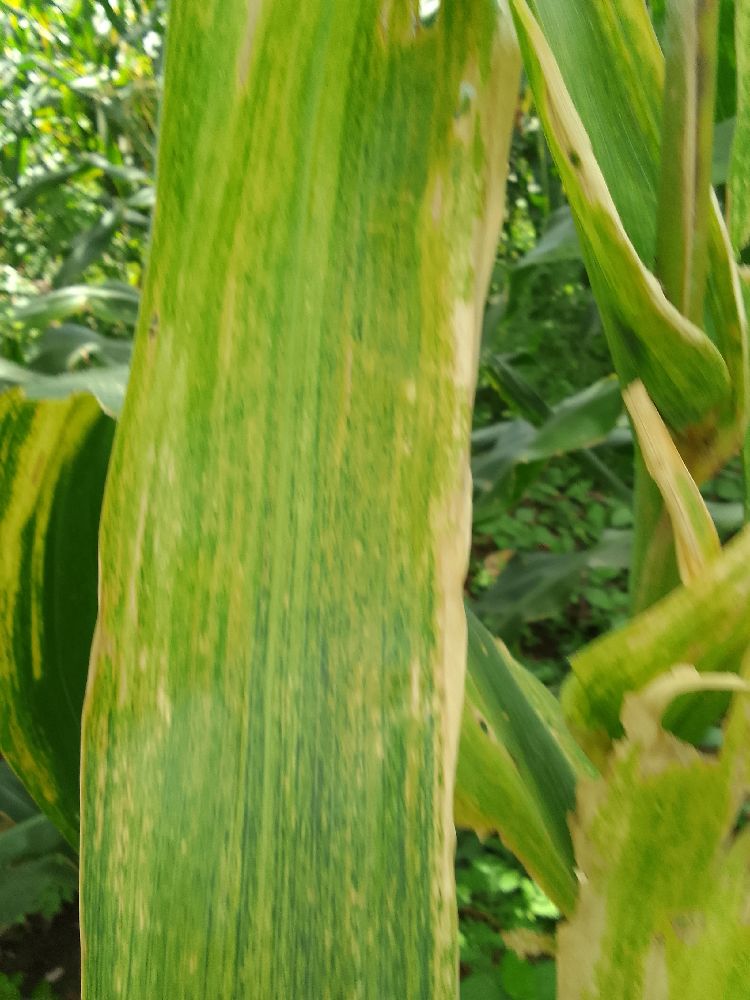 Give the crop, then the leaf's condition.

maize, maize lethal necrosis
